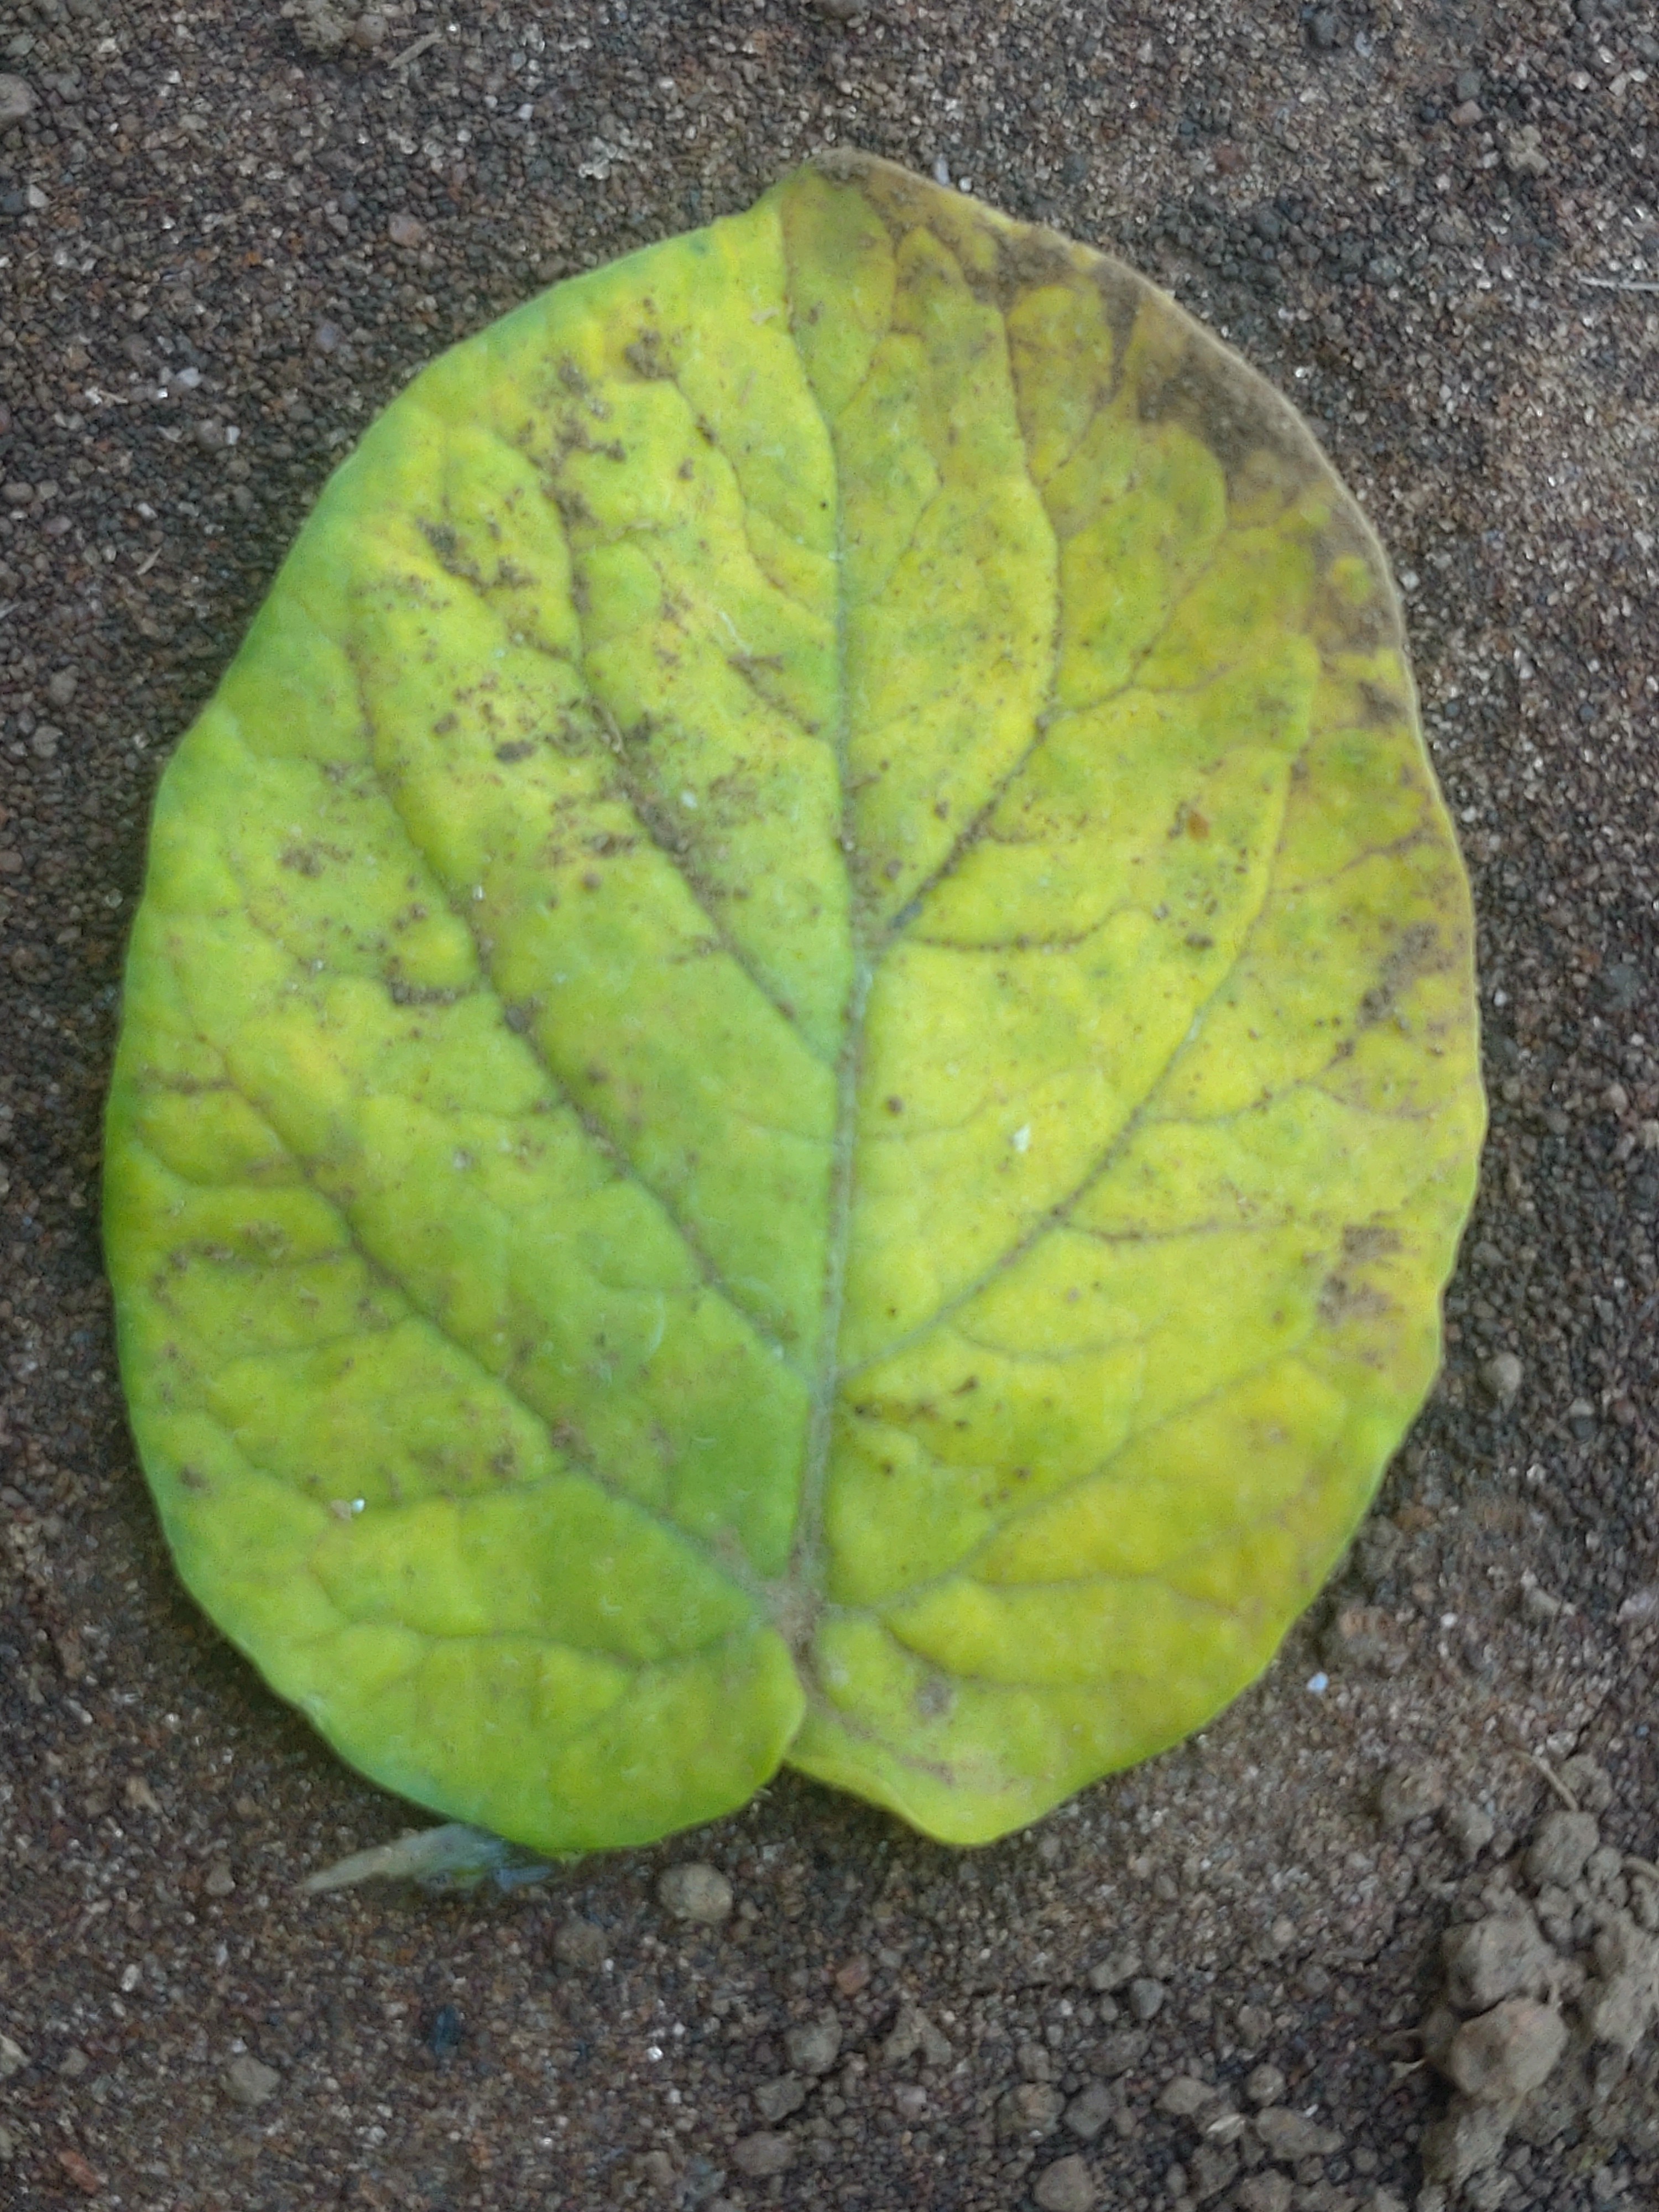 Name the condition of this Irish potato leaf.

late blight
